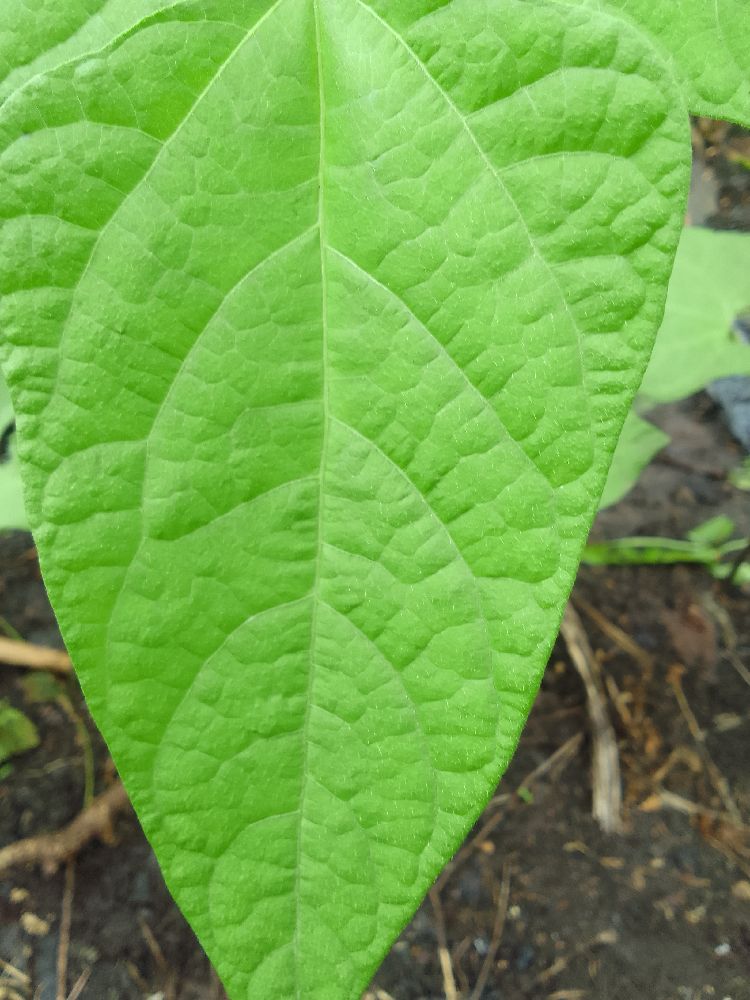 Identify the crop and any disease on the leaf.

common bean, healthy
